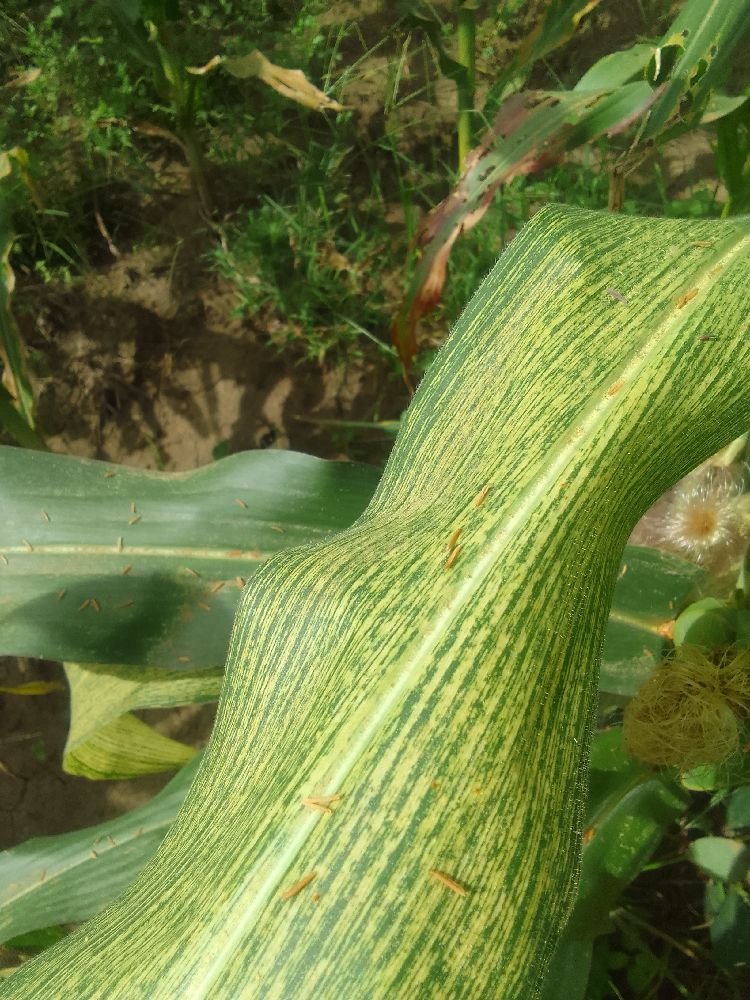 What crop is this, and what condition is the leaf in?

maize, maize streak virus
